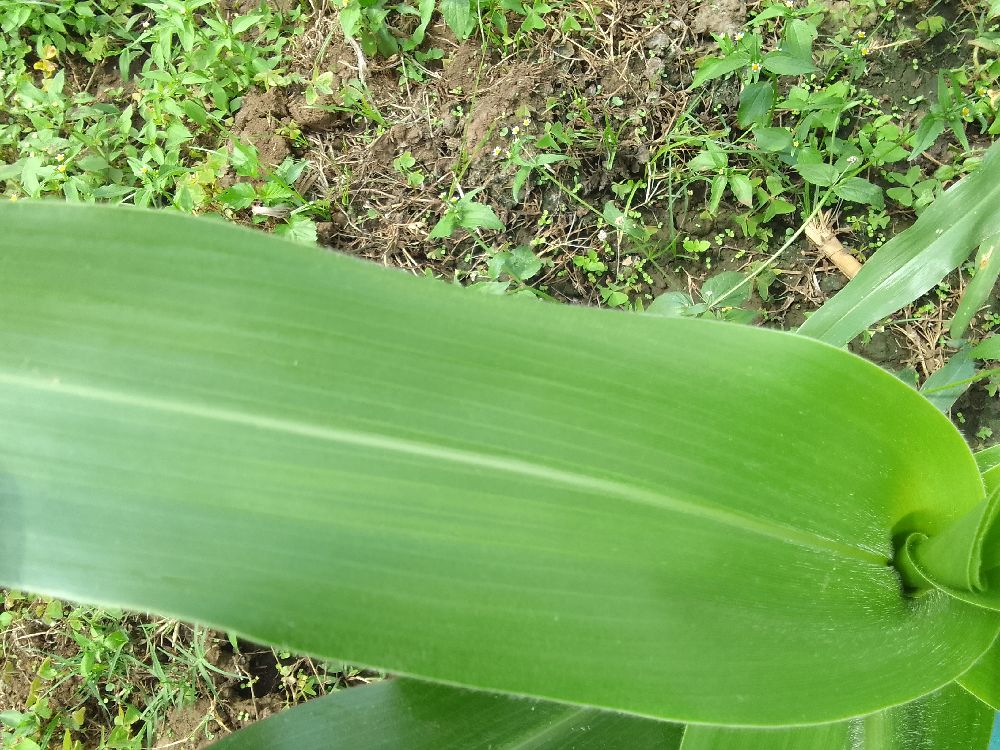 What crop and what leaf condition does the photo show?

maize, healthy
